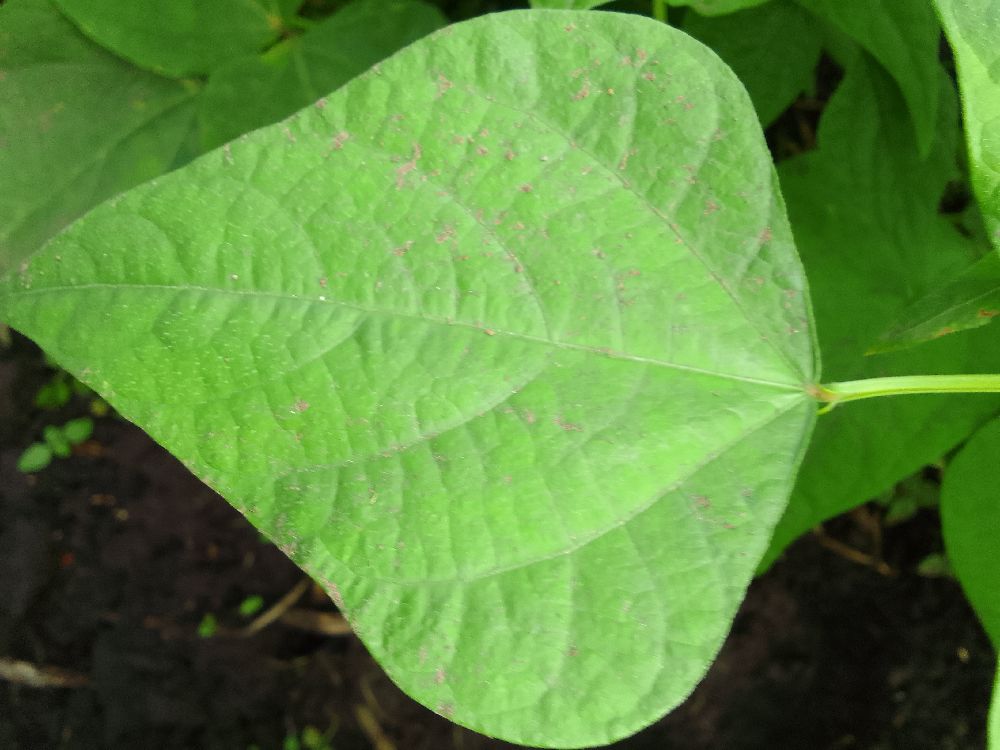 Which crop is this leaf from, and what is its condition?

common bean, healthy
